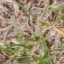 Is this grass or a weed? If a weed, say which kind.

grass
